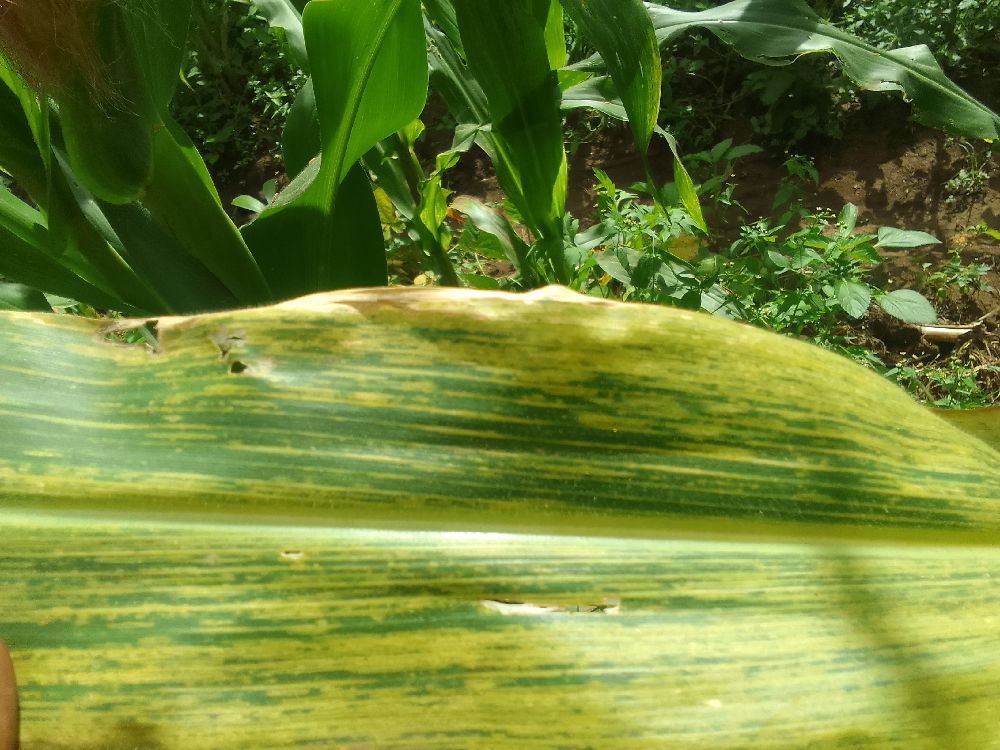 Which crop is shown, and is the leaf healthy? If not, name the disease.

maize, maize lethal necrosis
